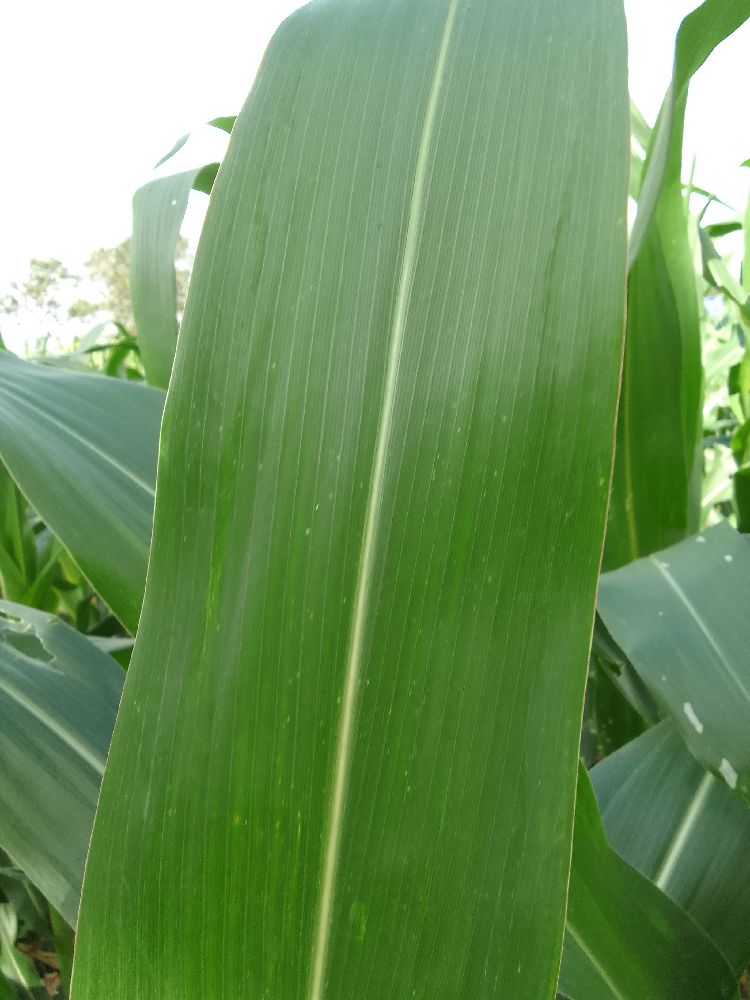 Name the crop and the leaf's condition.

maize, healthy
